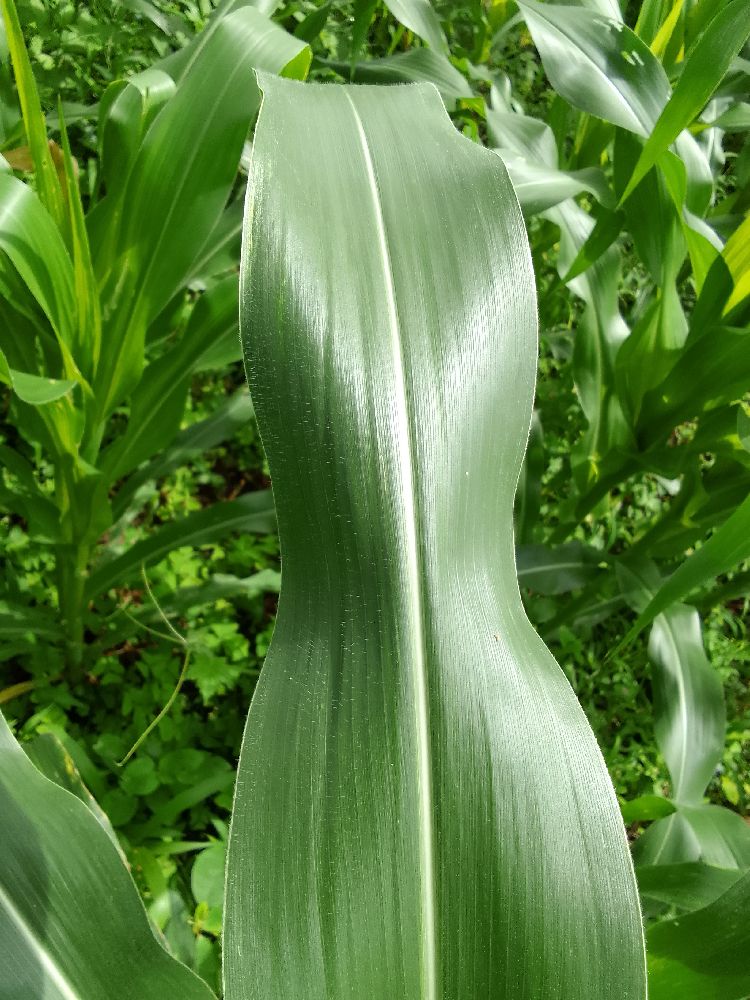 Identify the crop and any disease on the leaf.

maize, healthy
